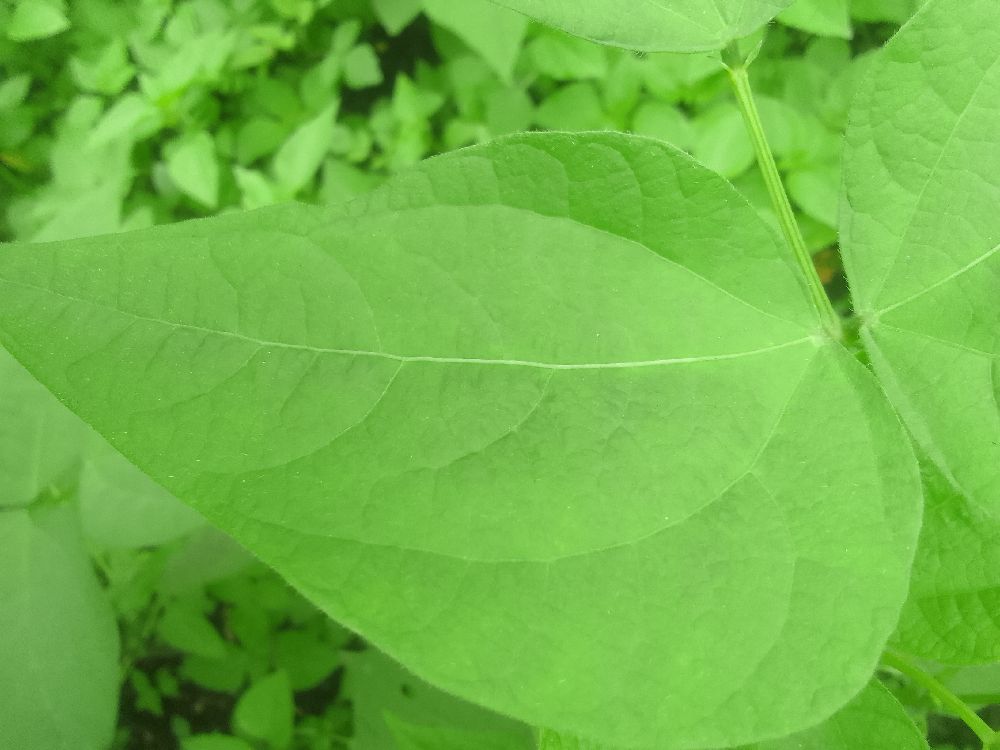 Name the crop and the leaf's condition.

common bean, healthy
